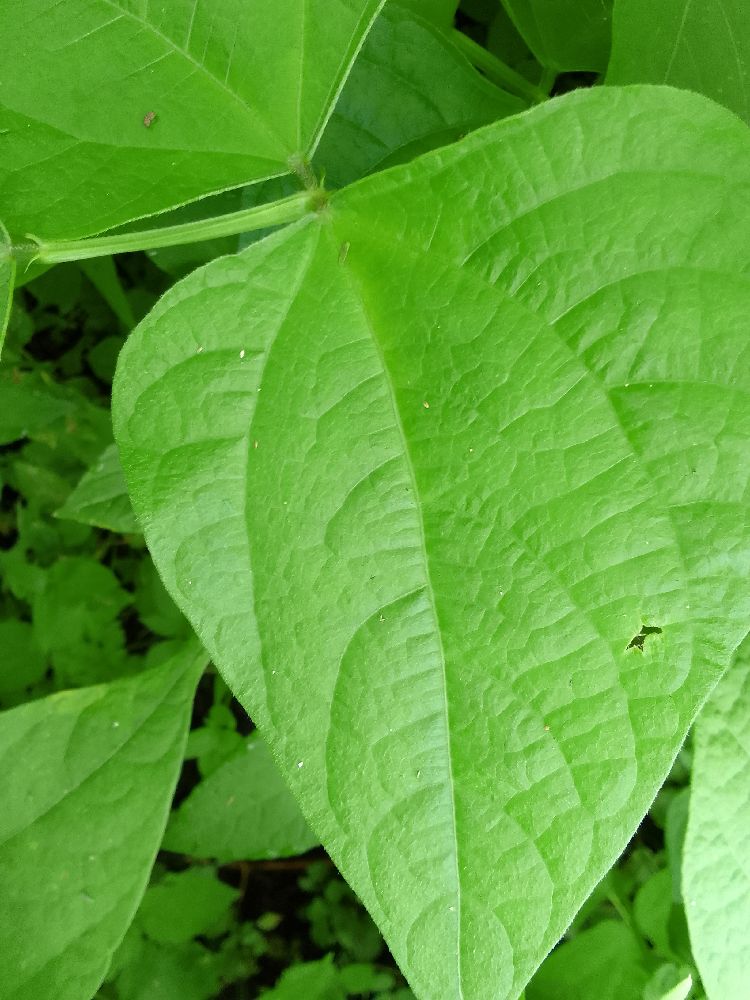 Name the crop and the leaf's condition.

common bean, healthy
